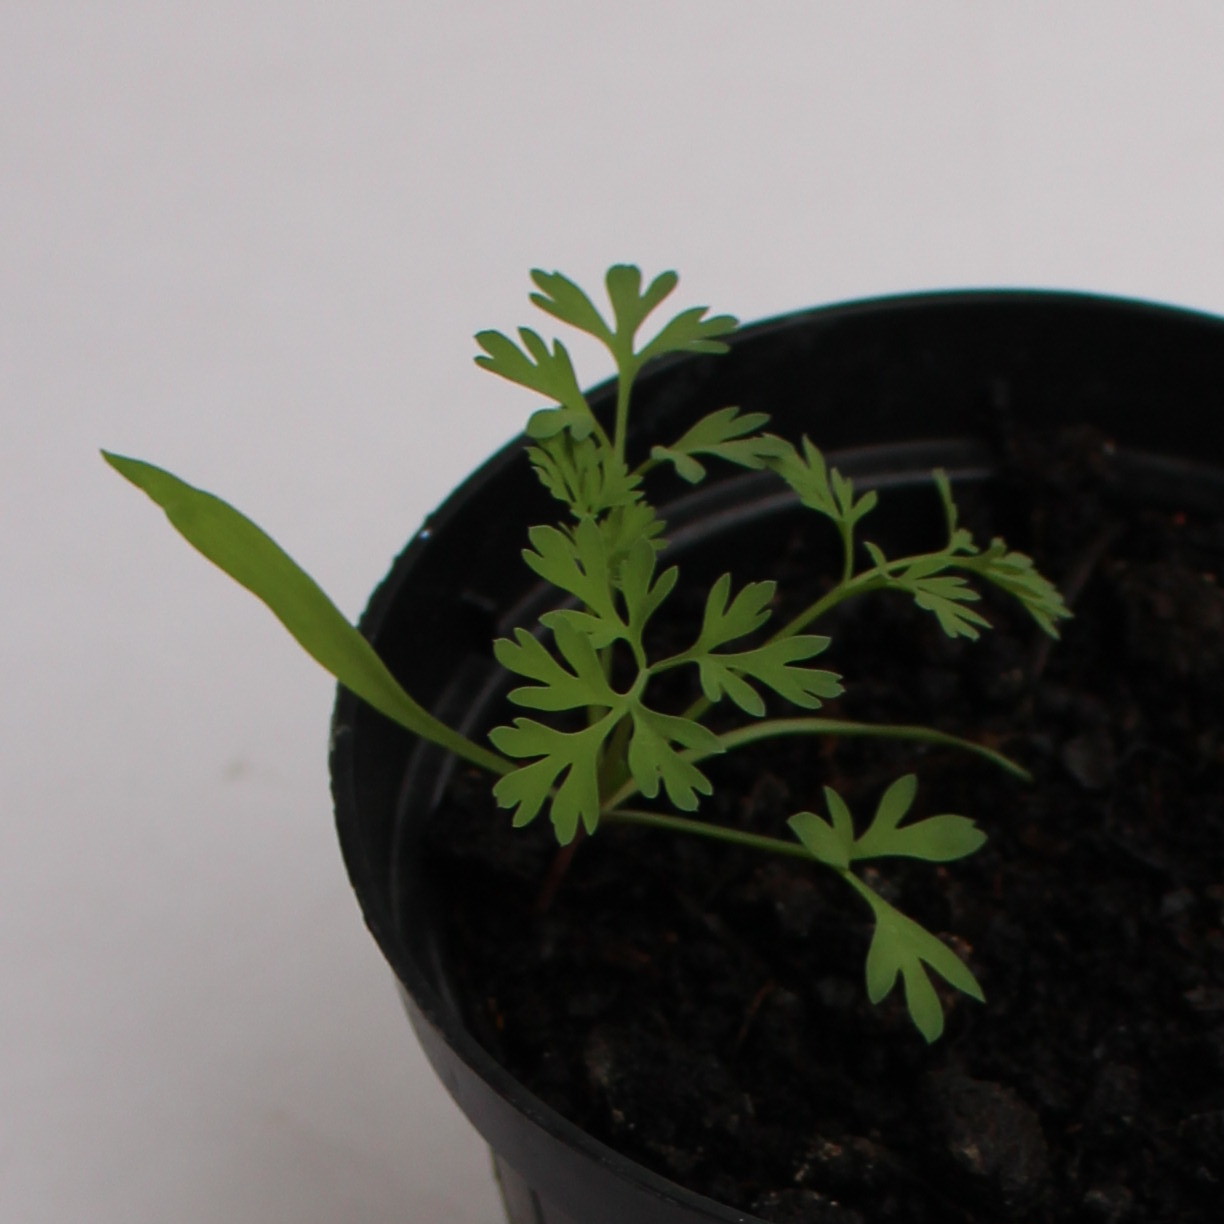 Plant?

Fumaria officinalis
